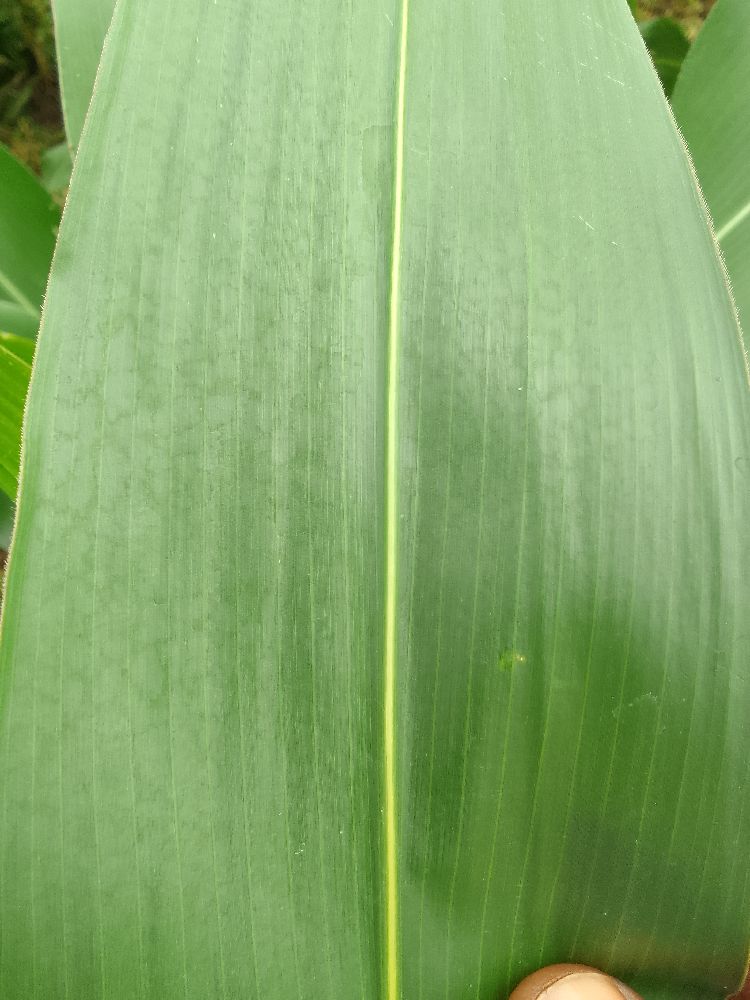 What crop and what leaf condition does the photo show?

maize, healthy
